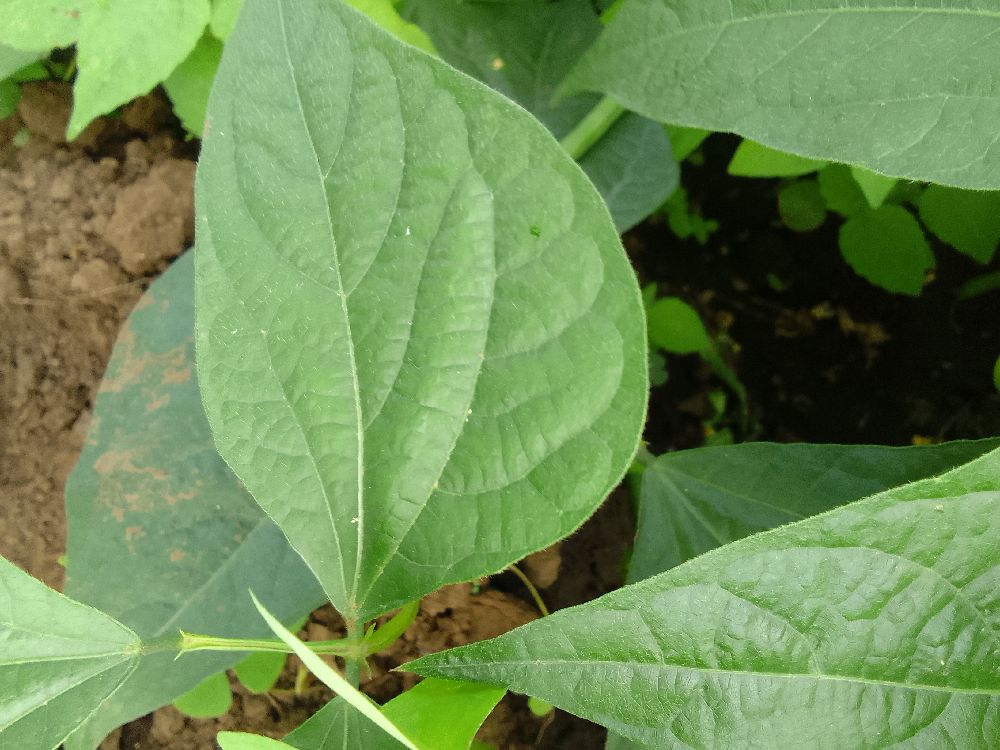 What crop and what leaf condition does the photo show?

common bean, healthy
